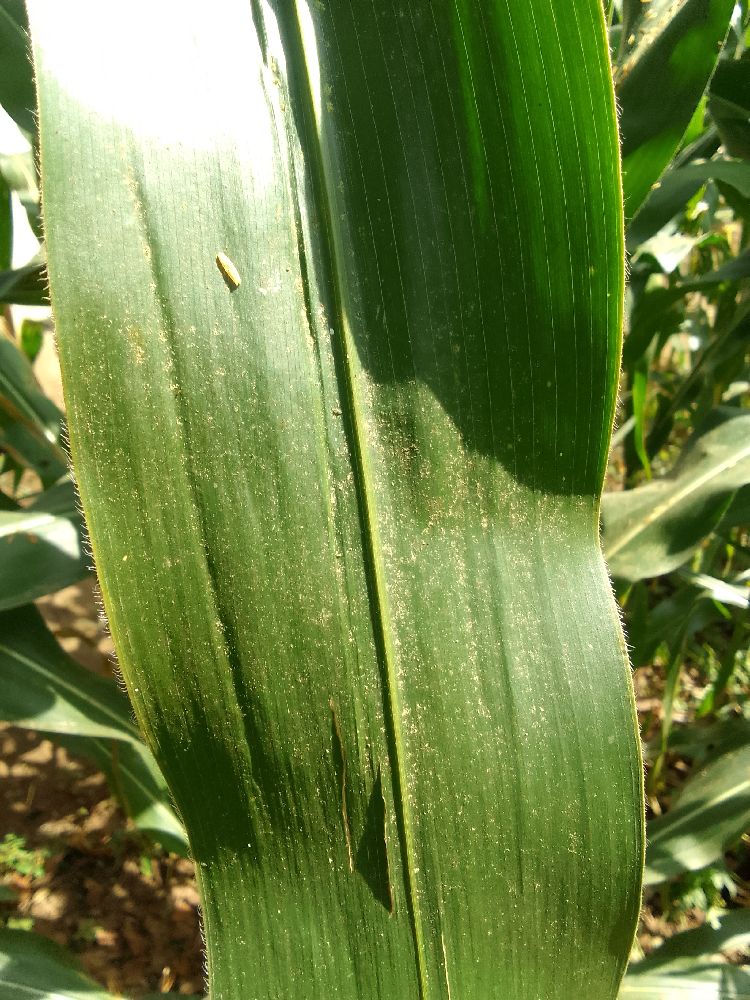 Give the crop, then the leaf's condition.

maize, healthy
